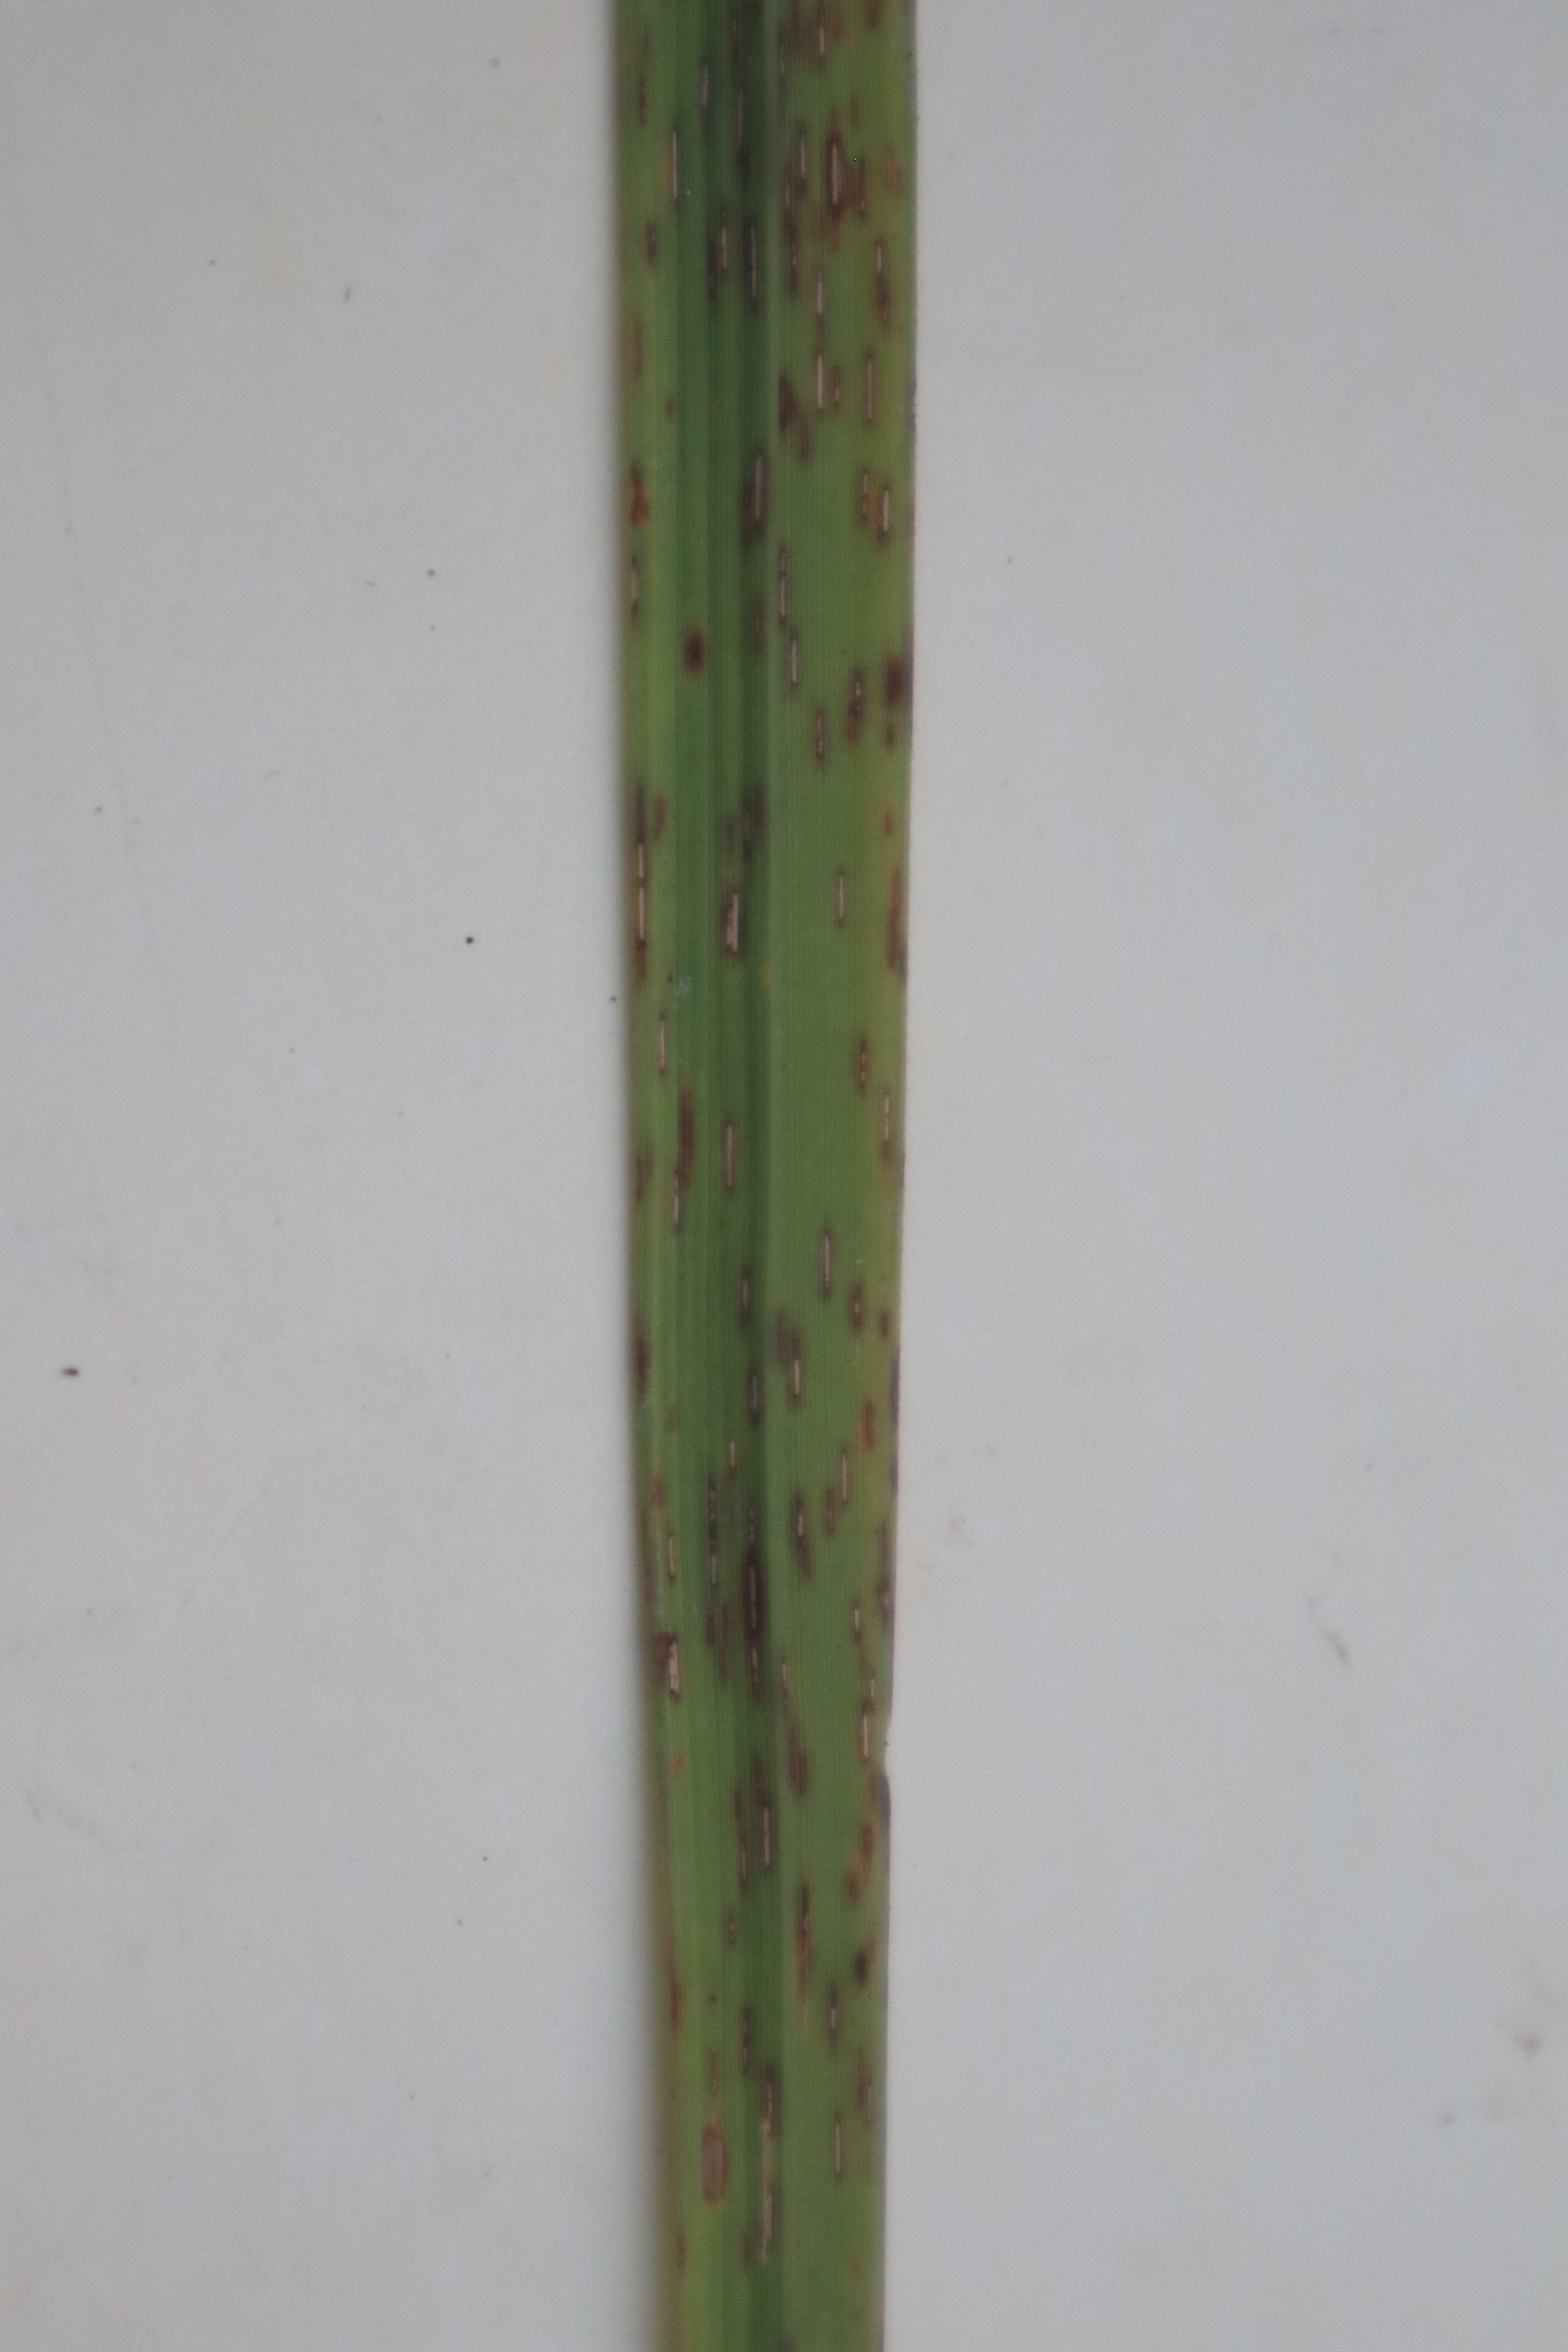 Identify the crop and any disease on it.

rice, brown spots
